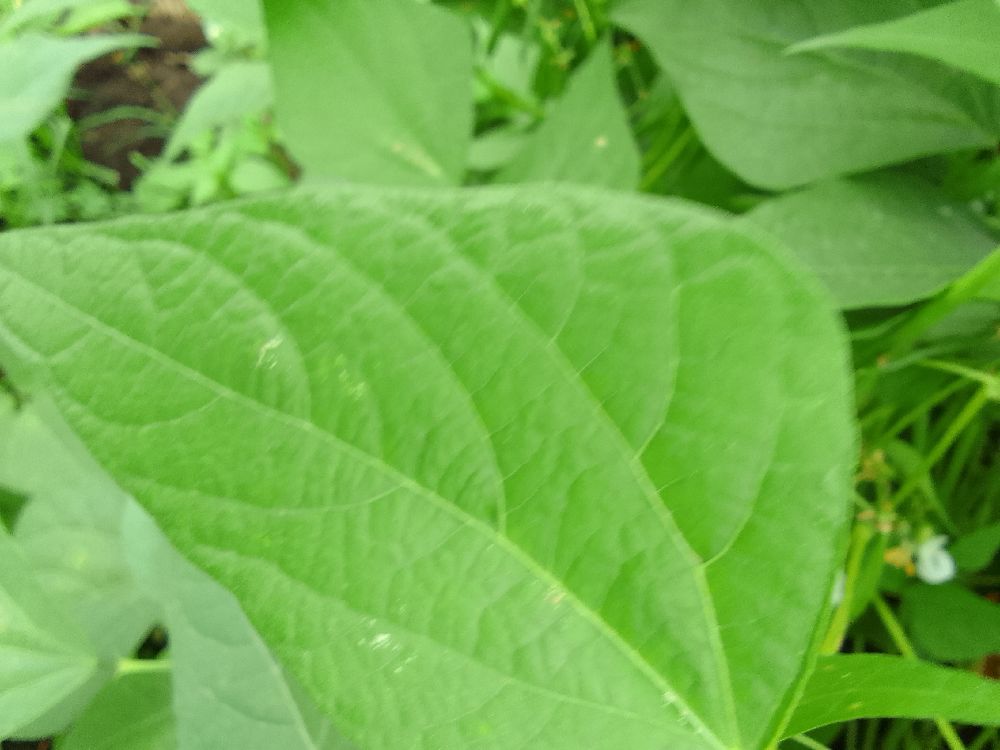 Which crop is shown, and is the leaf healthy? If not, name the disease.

common bean, healthy
